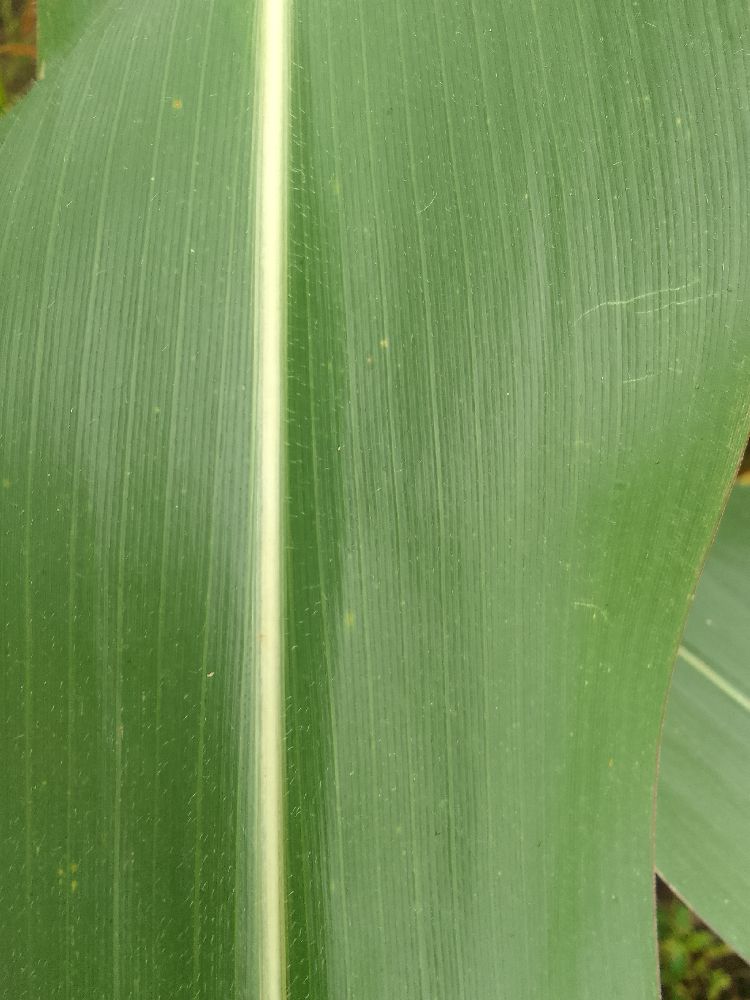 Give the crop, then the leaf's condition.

maize, healthy
